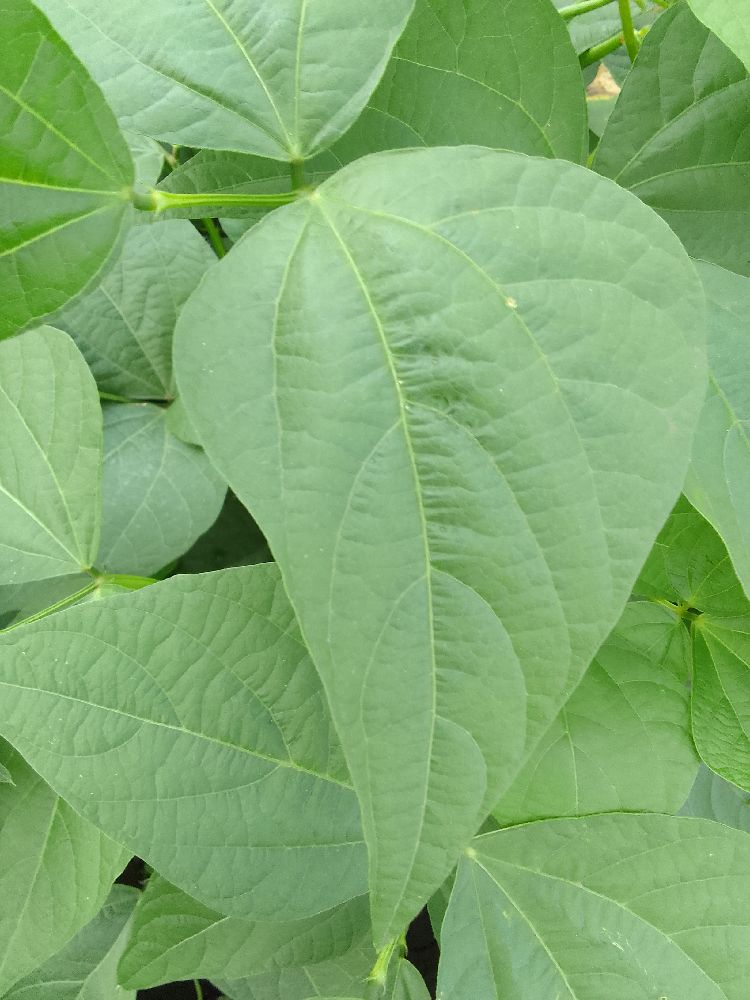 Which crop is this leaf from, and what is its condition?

common bean, healthy
